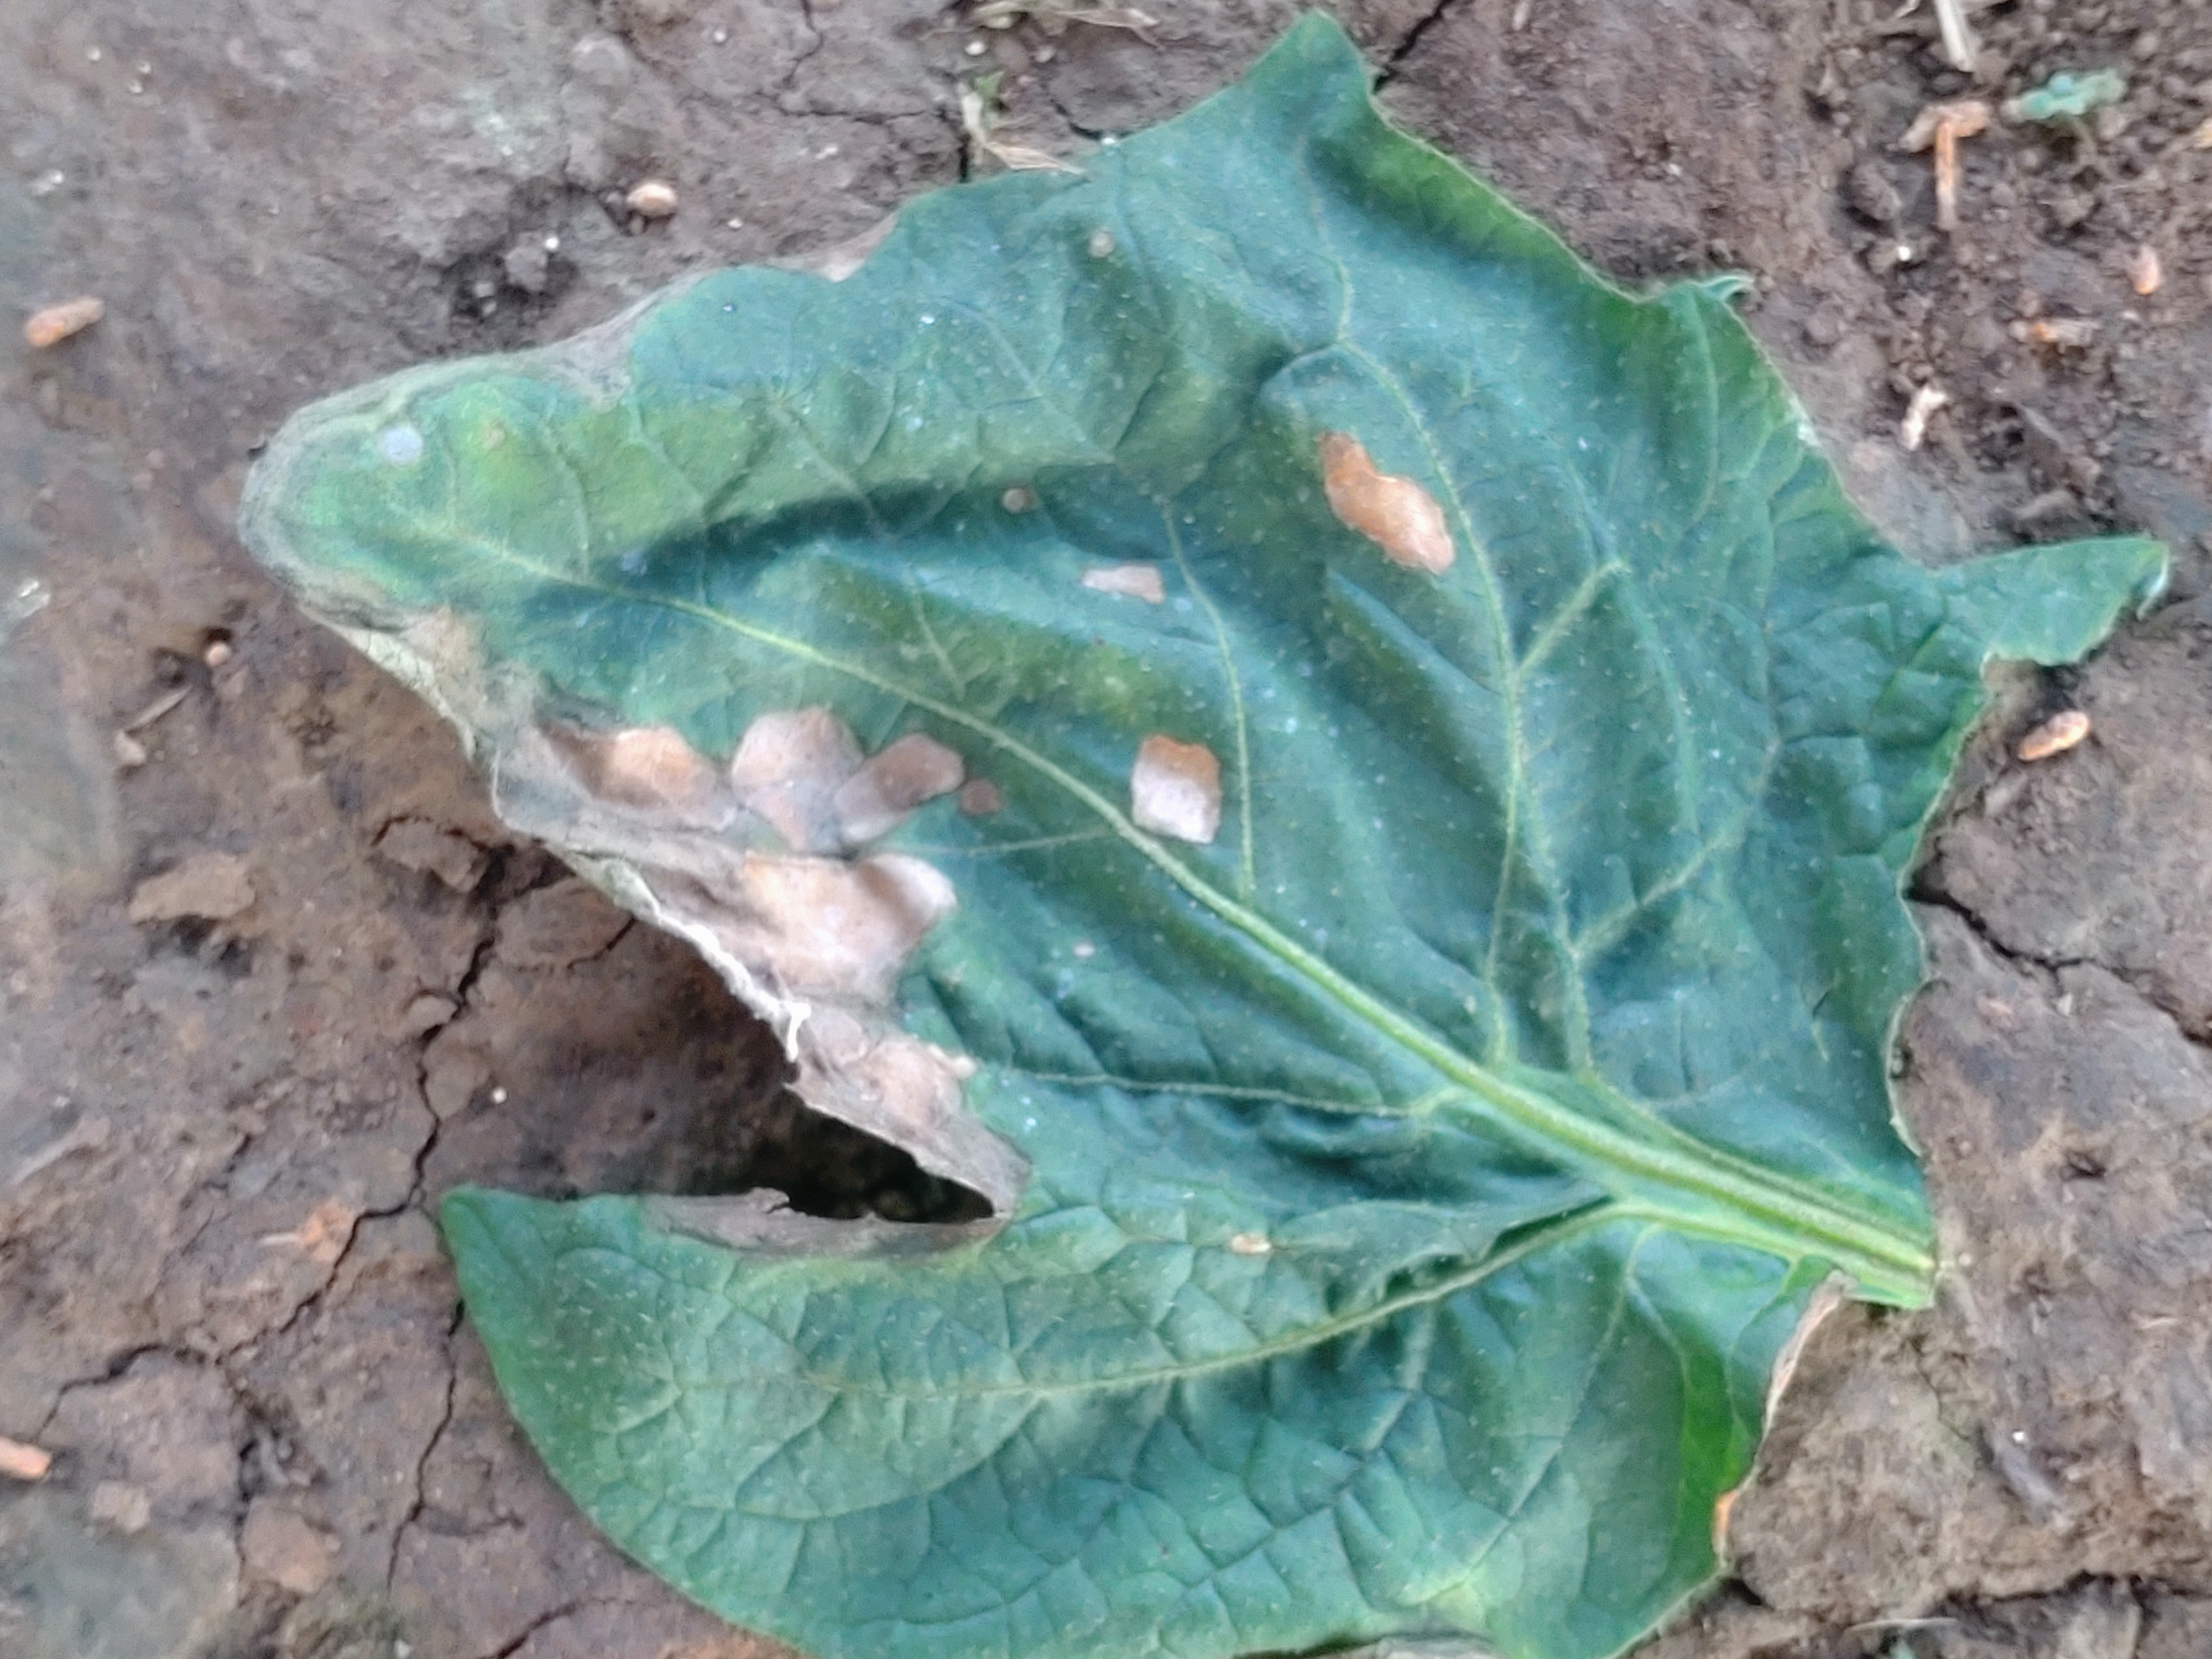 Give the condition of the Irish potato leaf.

early blight
